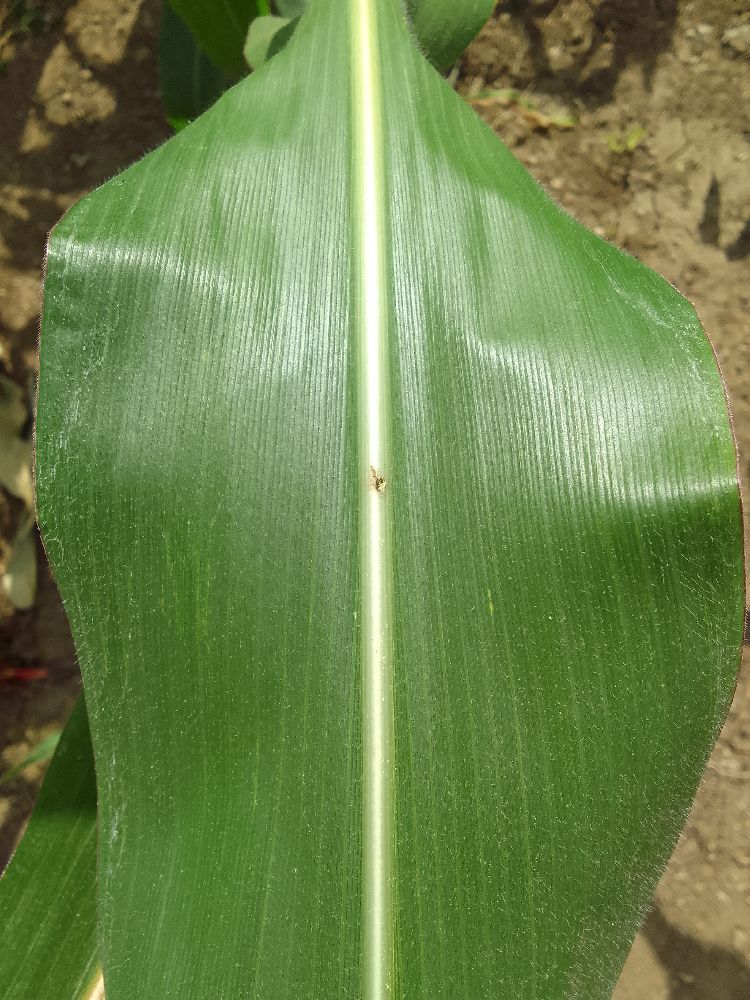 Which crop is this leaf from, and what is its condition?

maize, healthy
